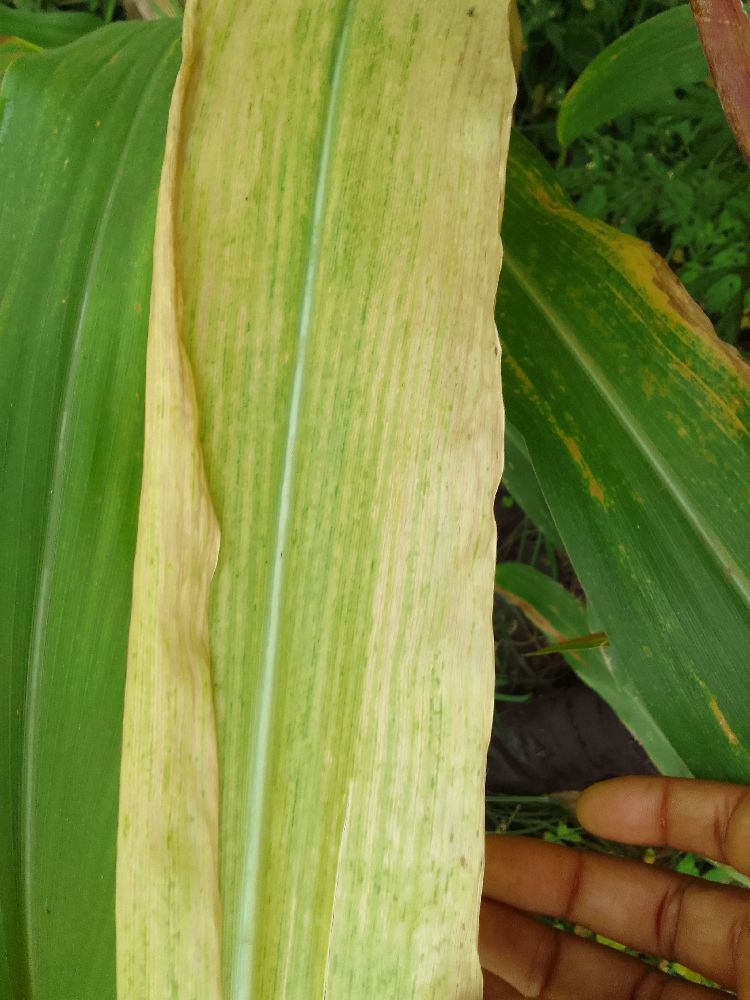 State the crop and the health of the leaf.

maize, maize lethal necrosis
